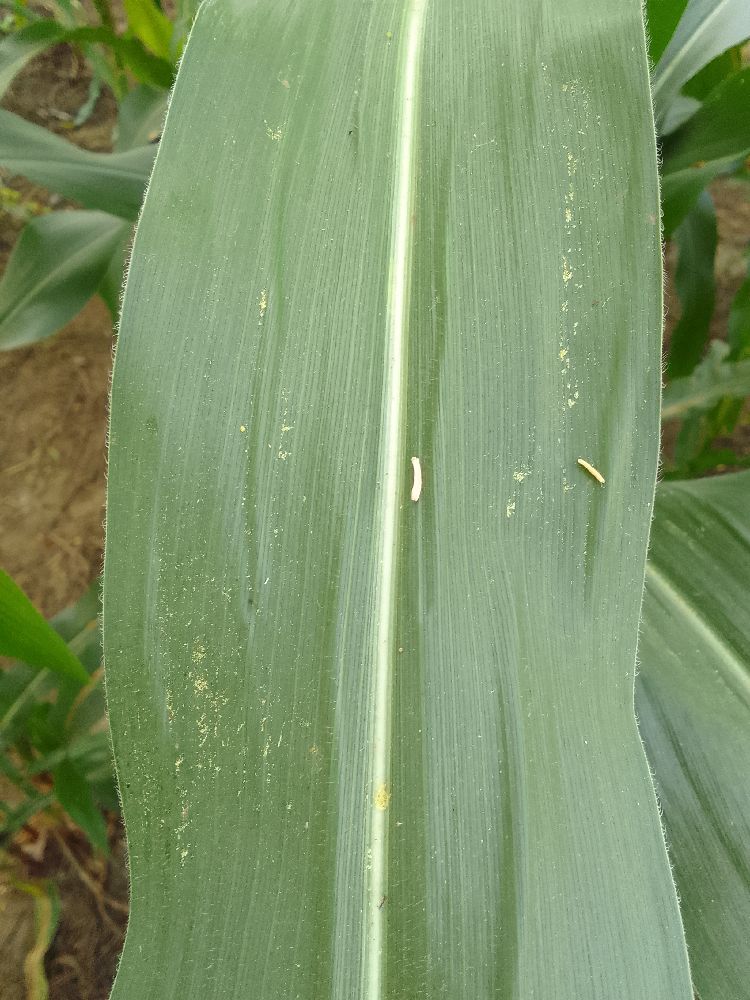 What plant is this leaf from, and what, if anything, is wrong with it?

maize, healthy
